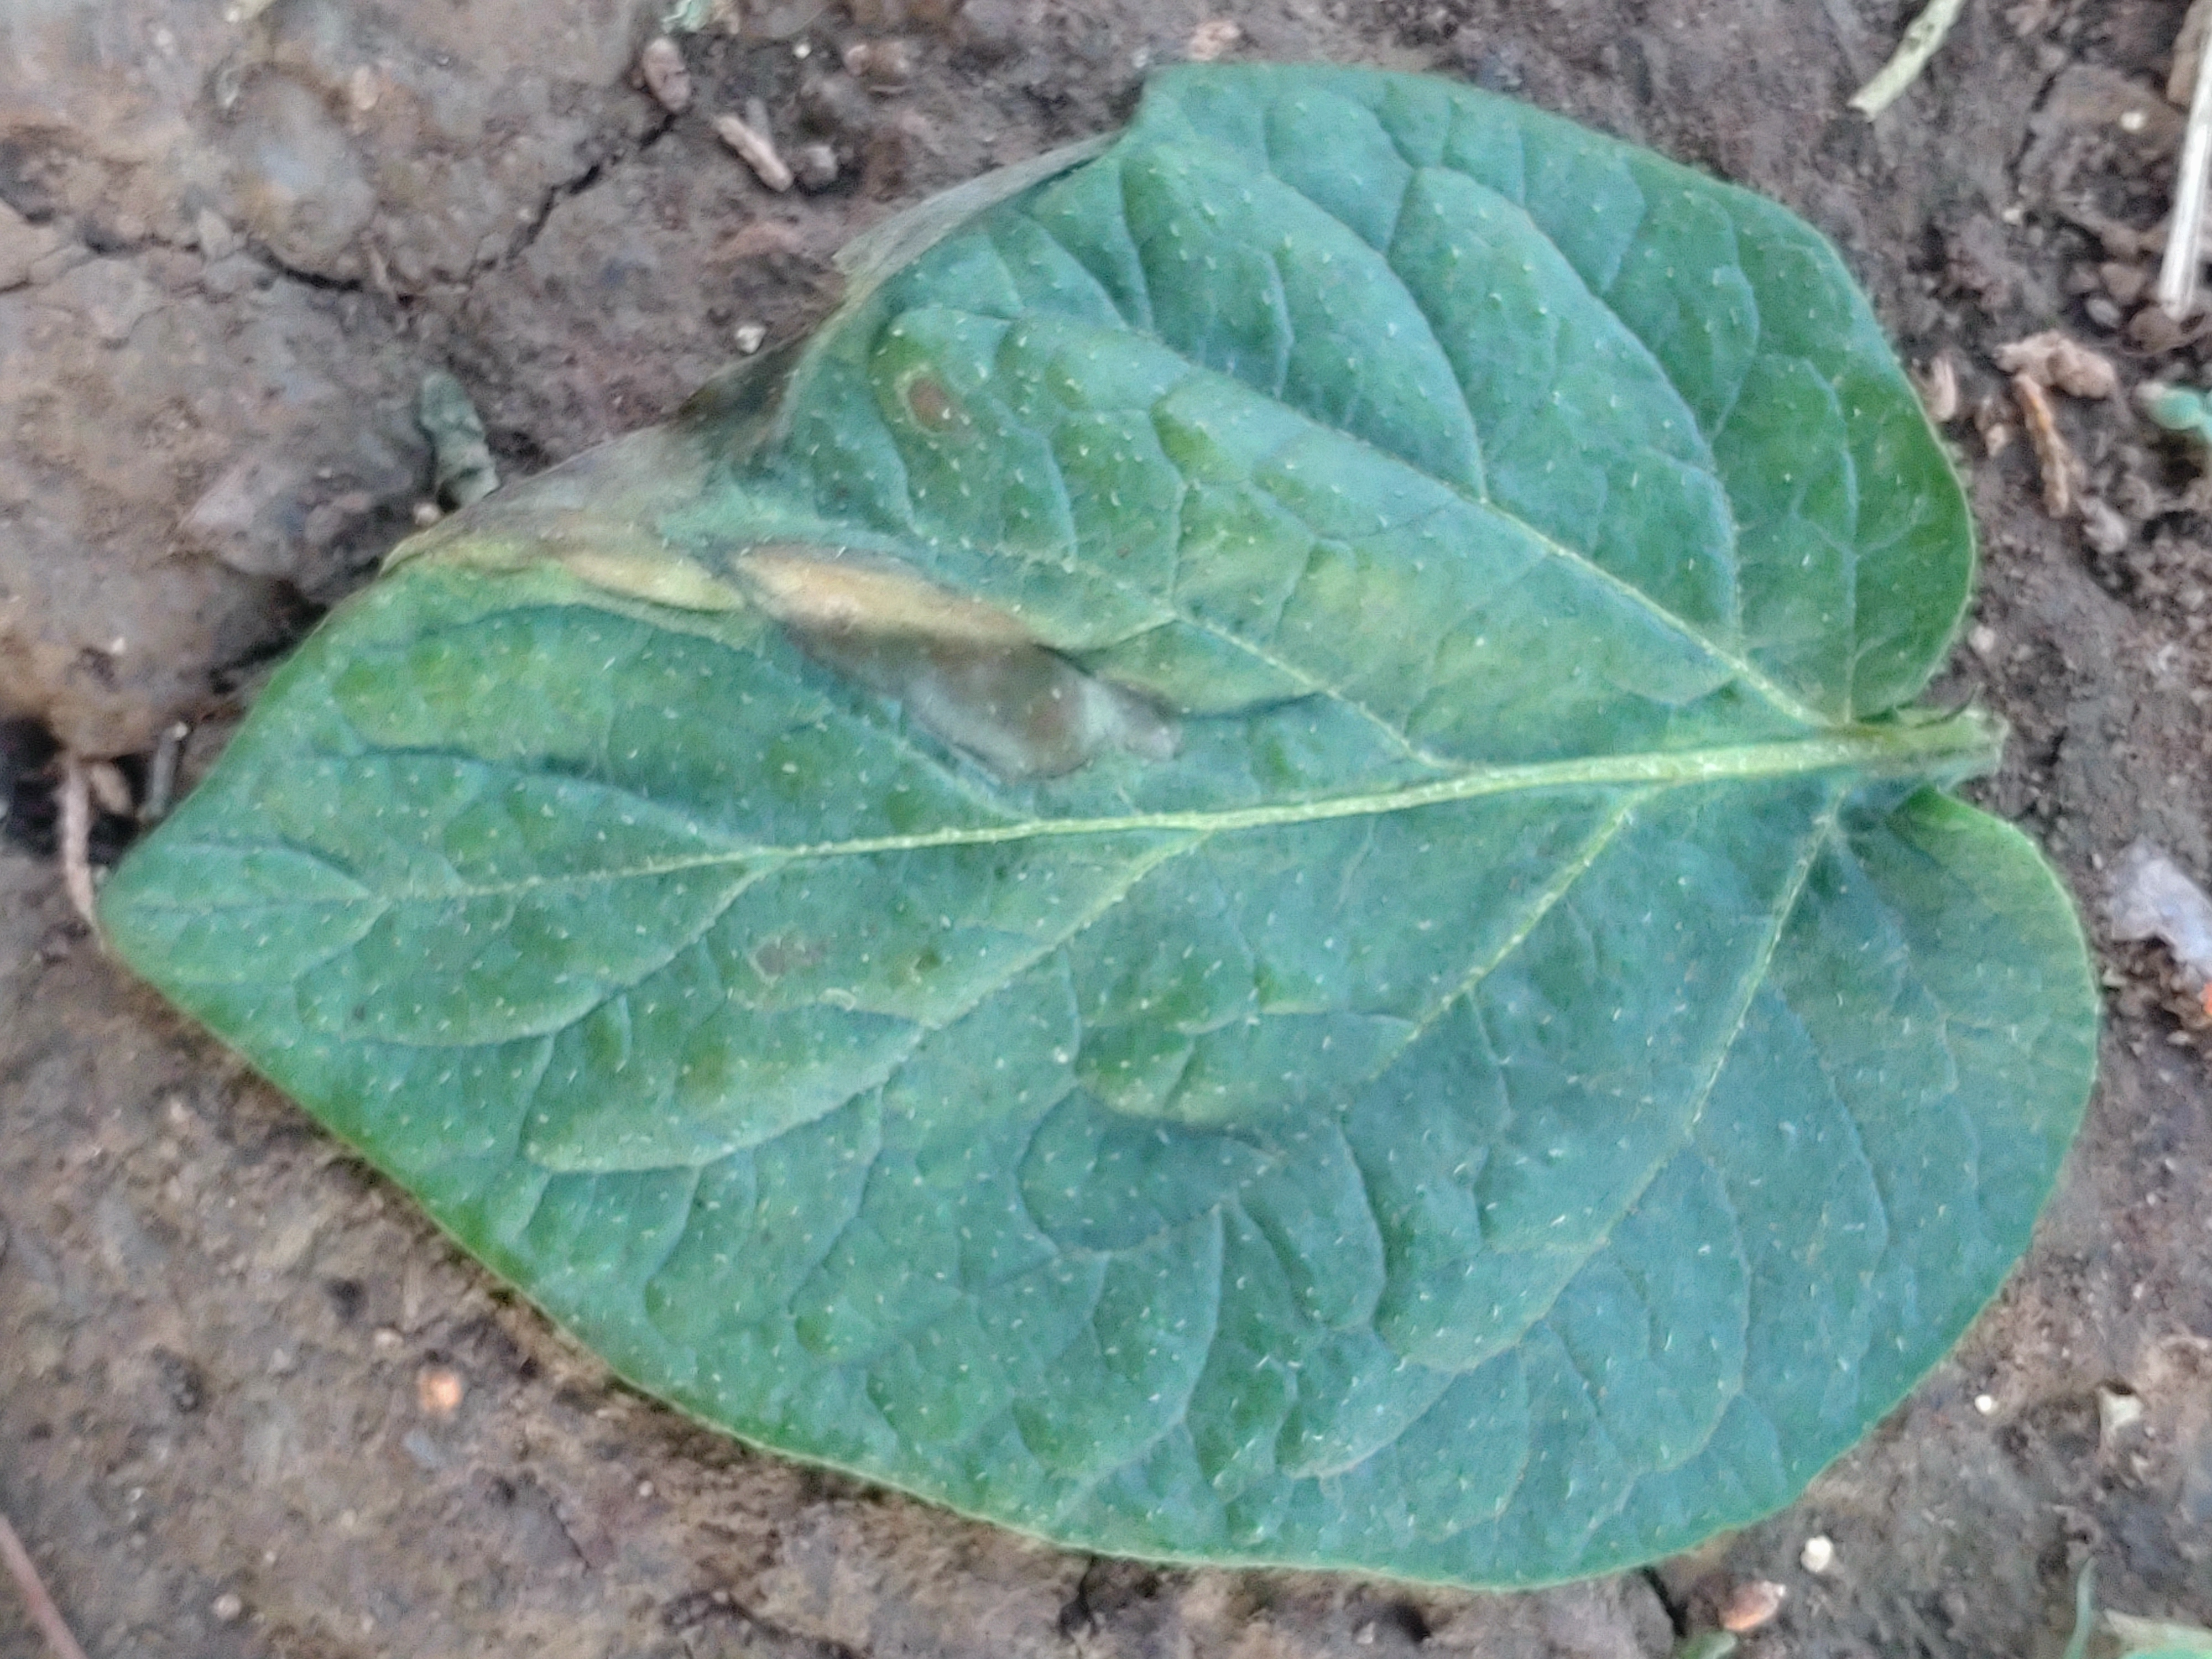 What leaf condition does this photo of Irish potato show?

early blight
